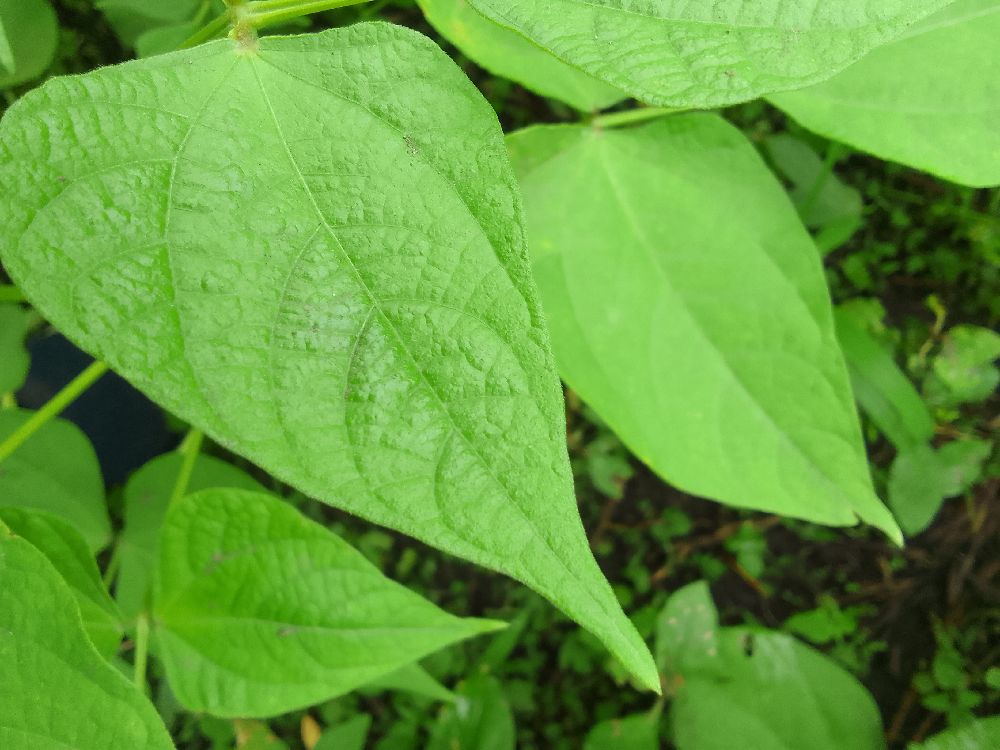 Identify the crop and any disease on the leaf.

common bean, healthy
